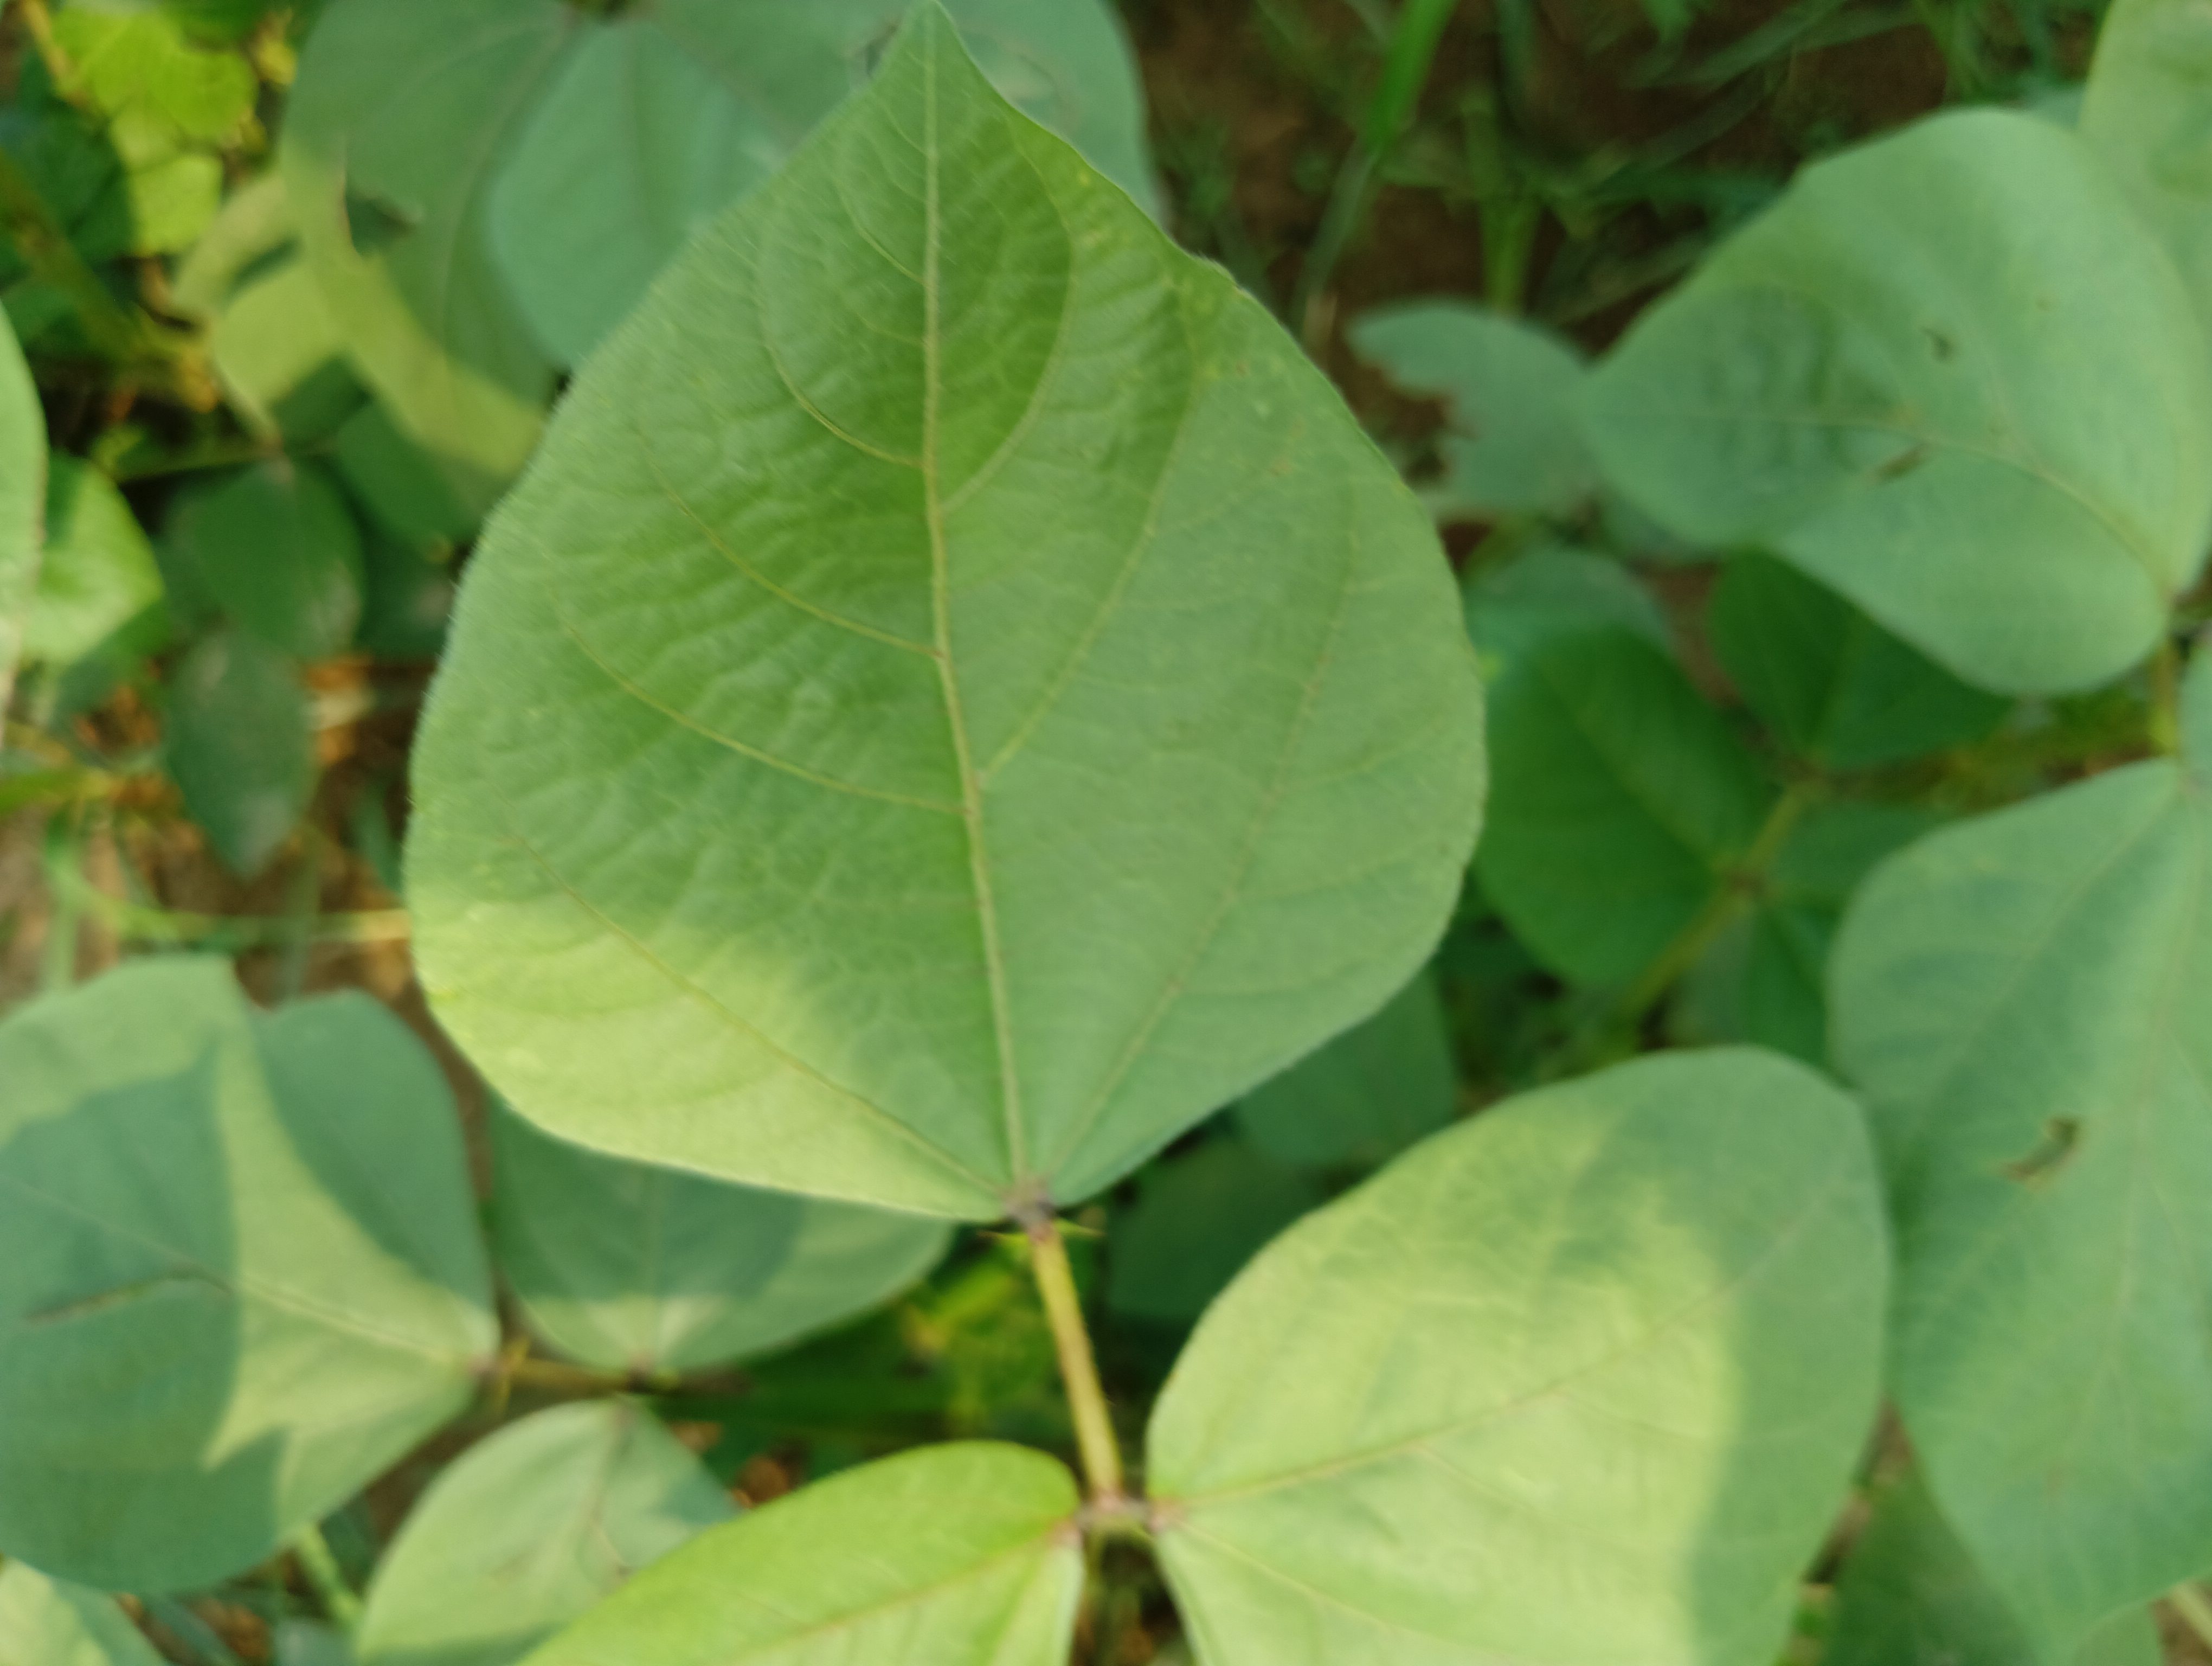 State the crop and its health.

mungbean, healthy
